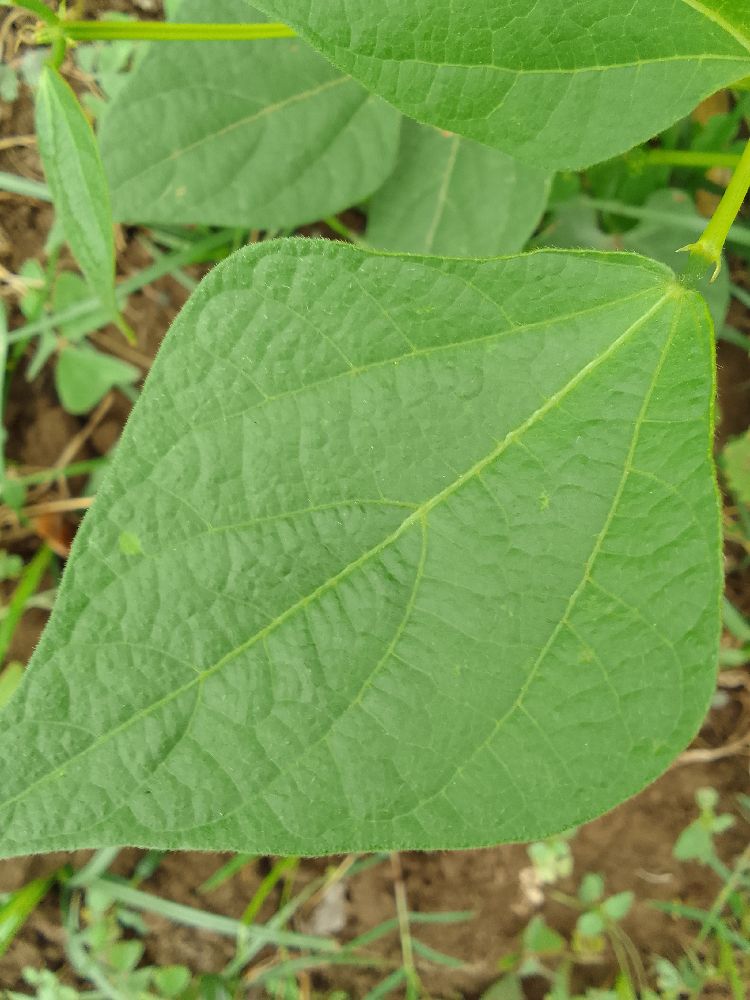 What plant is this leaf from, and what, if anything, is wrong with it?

common bean, healthy
